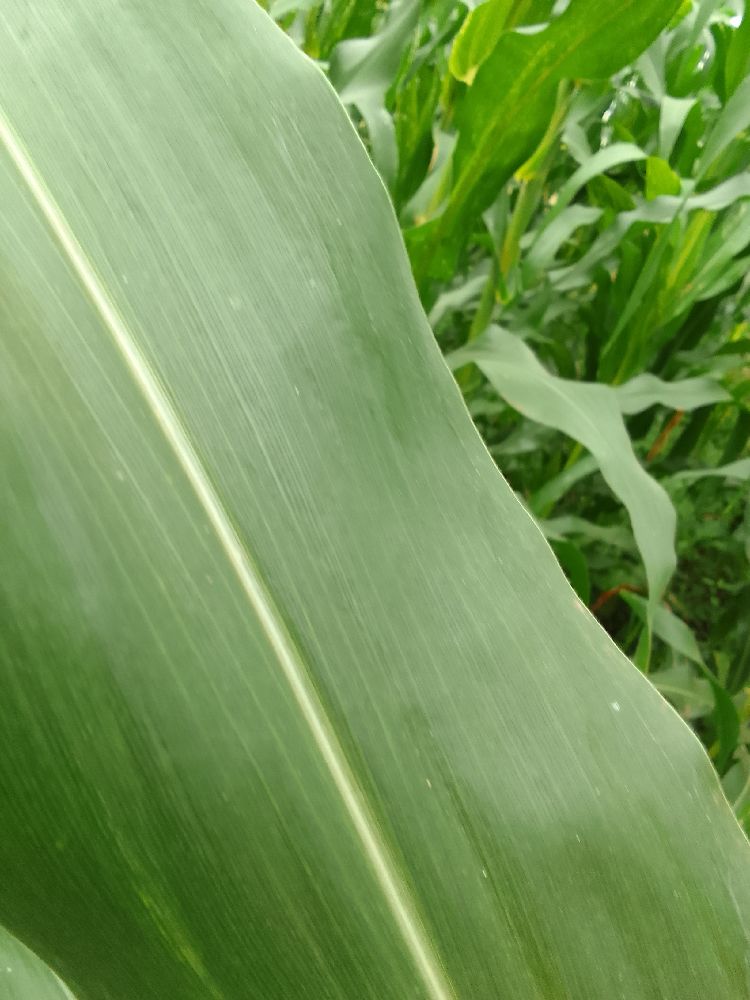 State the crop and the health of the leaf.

maize, healthy
